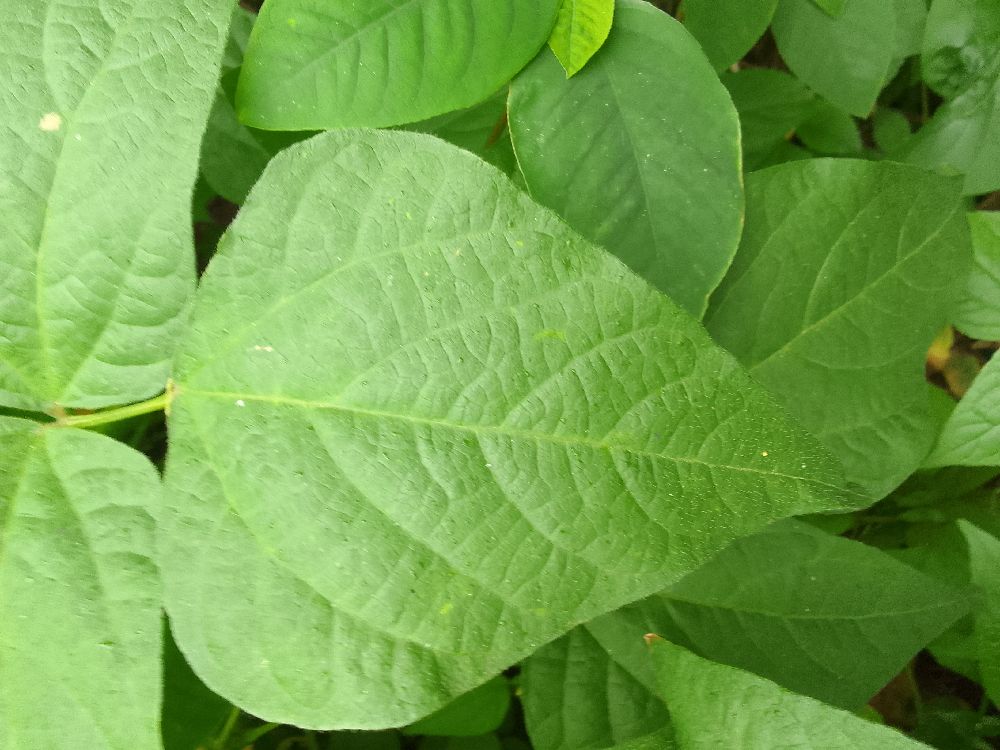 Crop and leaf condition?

common bean, healthy
